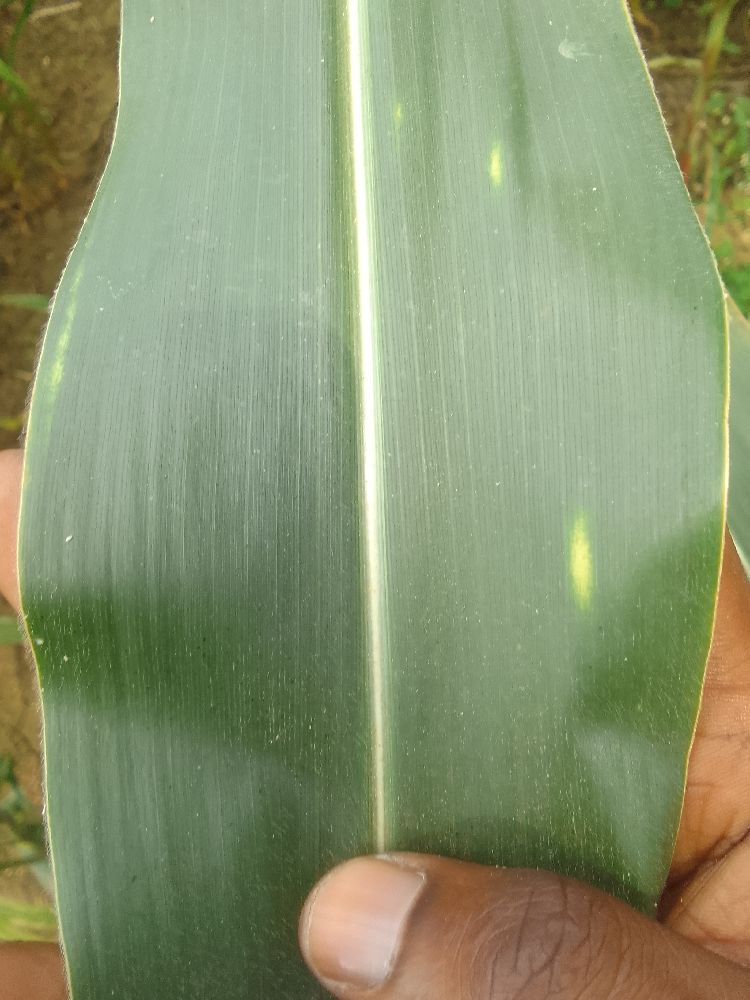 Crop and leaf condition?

maize, healthy
